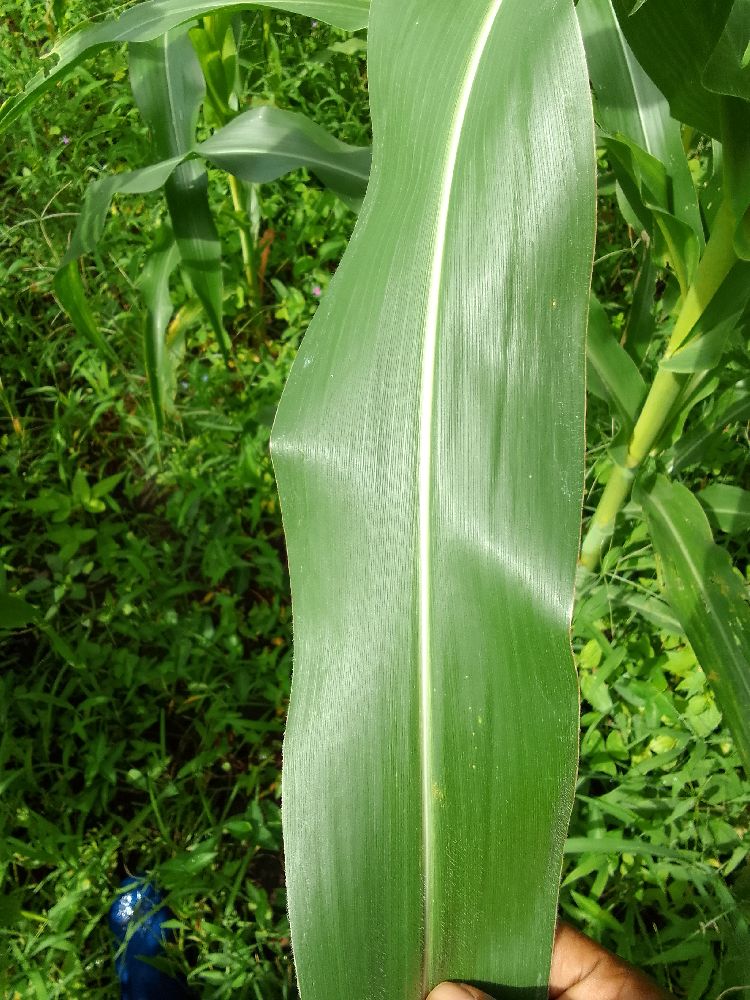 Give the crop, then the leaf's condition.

maize, healthy
